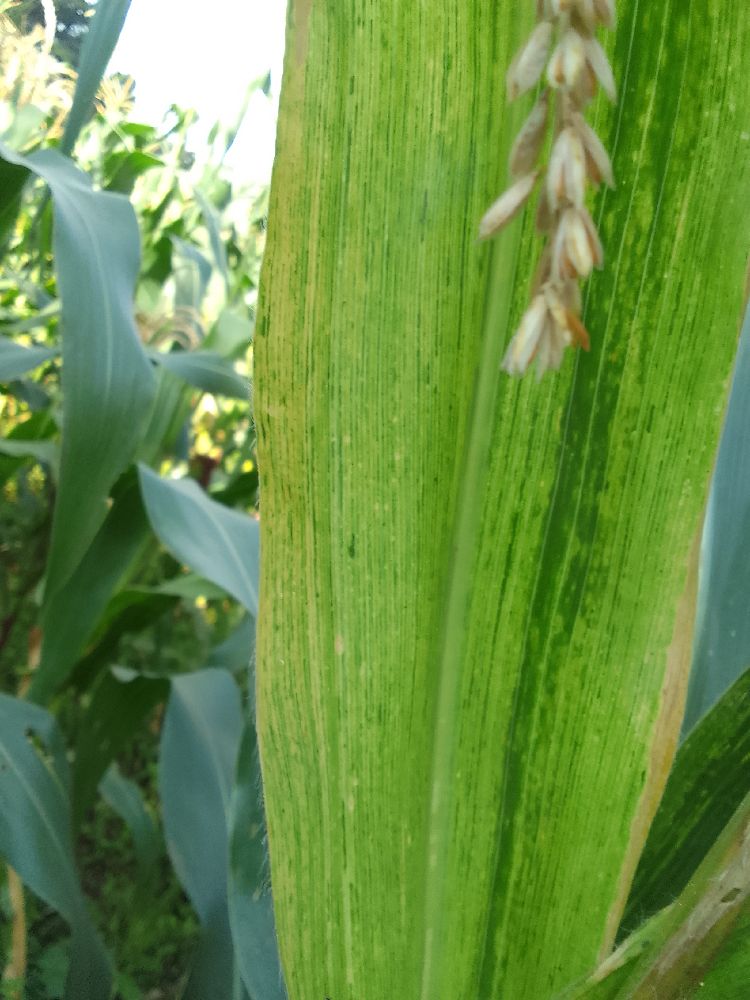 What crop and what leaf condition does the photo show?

maize, maize lethal necrosis
